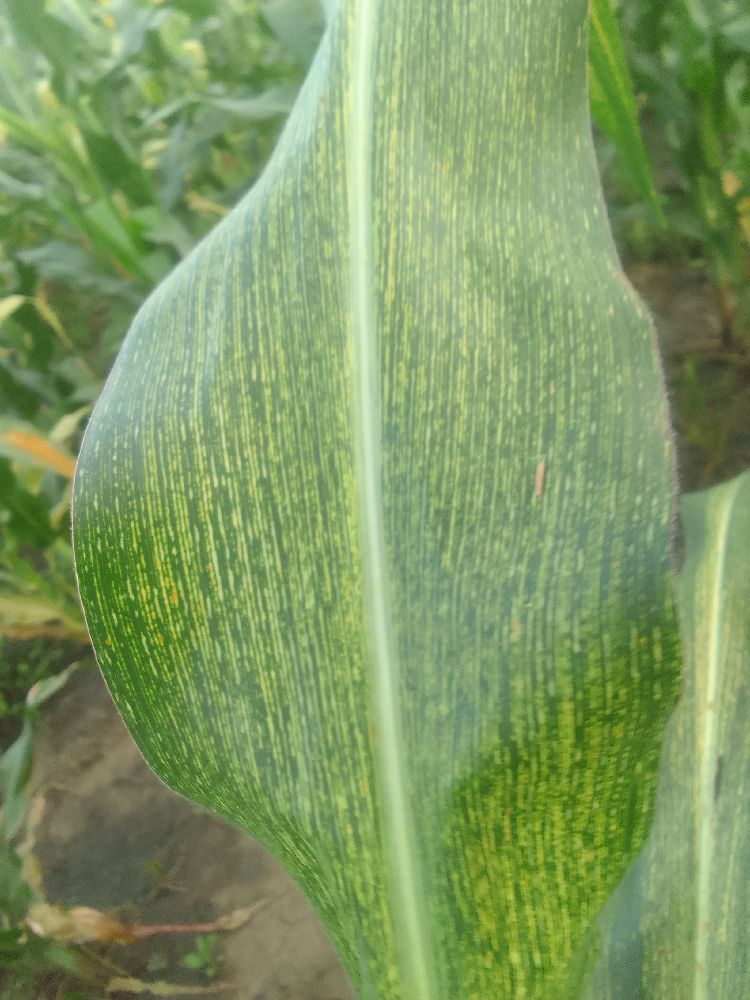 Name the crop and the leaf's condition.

maize, maize streak virus
